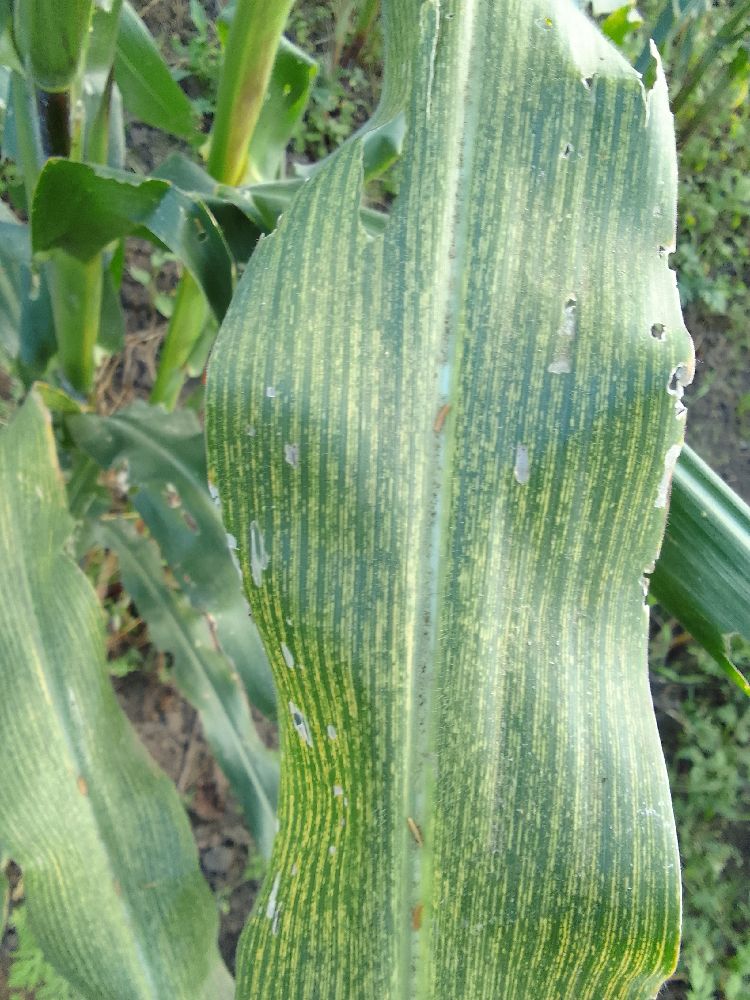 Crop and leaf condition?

maize, maize streak virus
